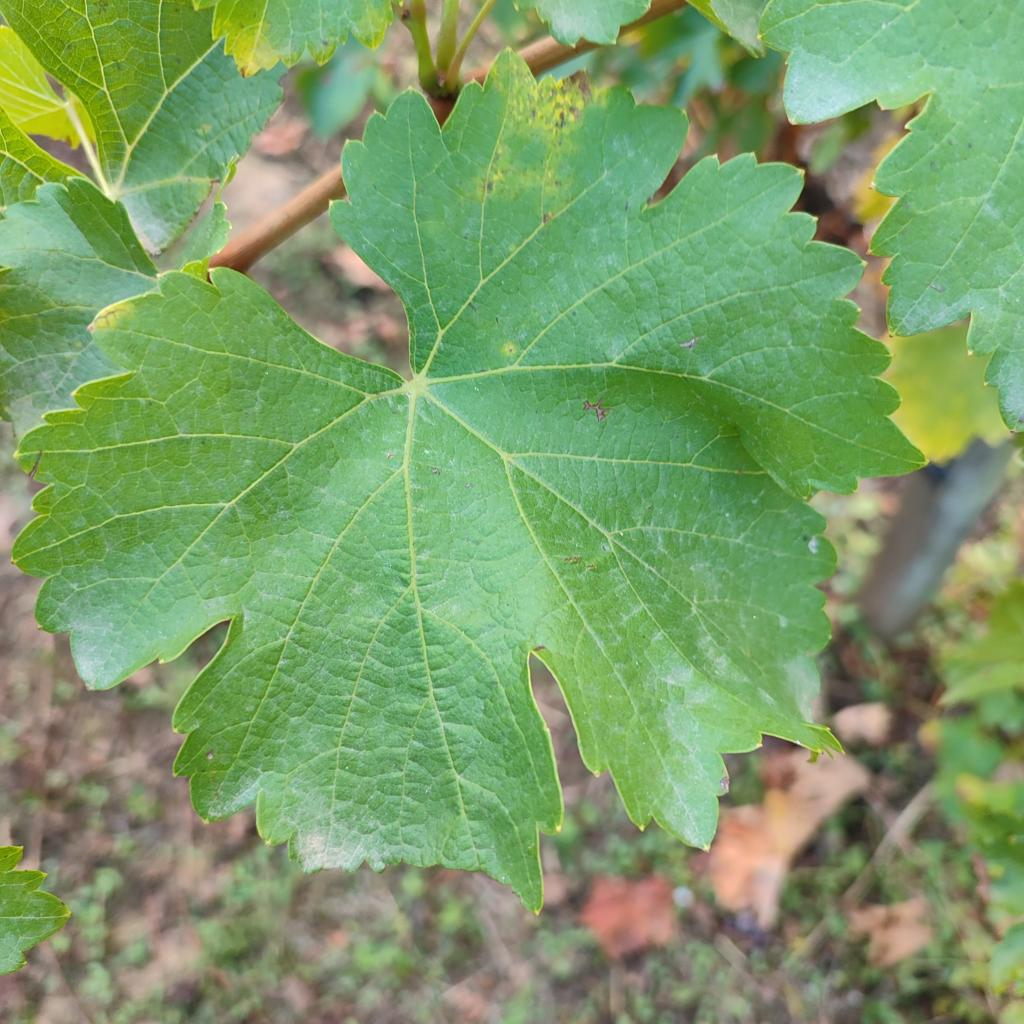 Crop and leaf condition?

grapevine, powdery mildew
